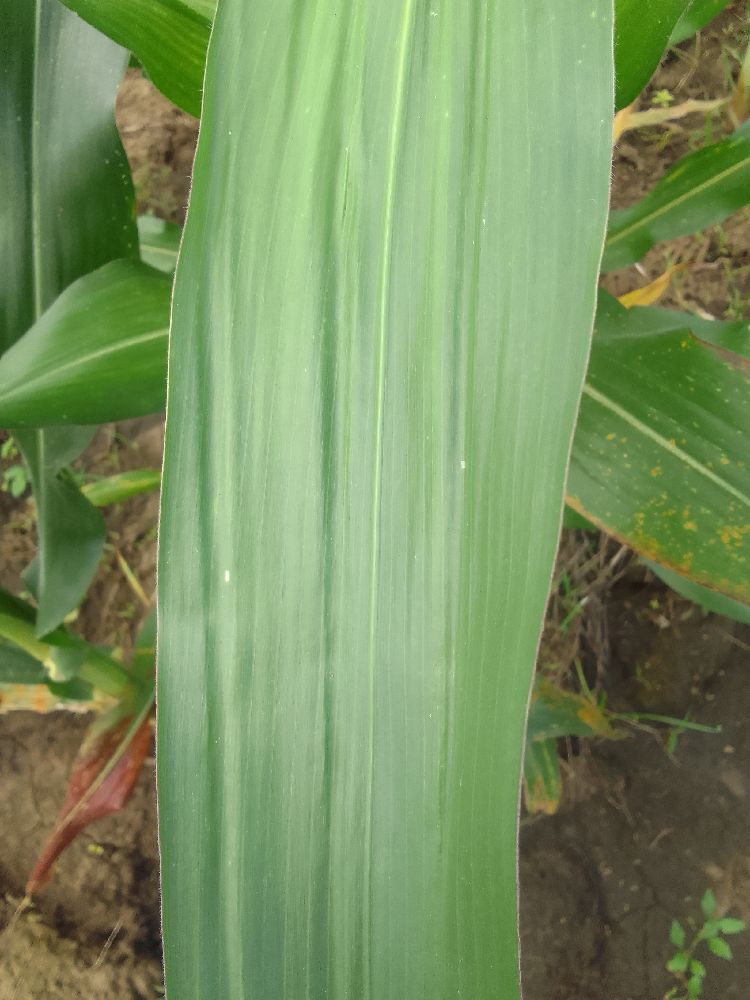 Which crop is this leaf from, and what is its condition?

maize, healthy
